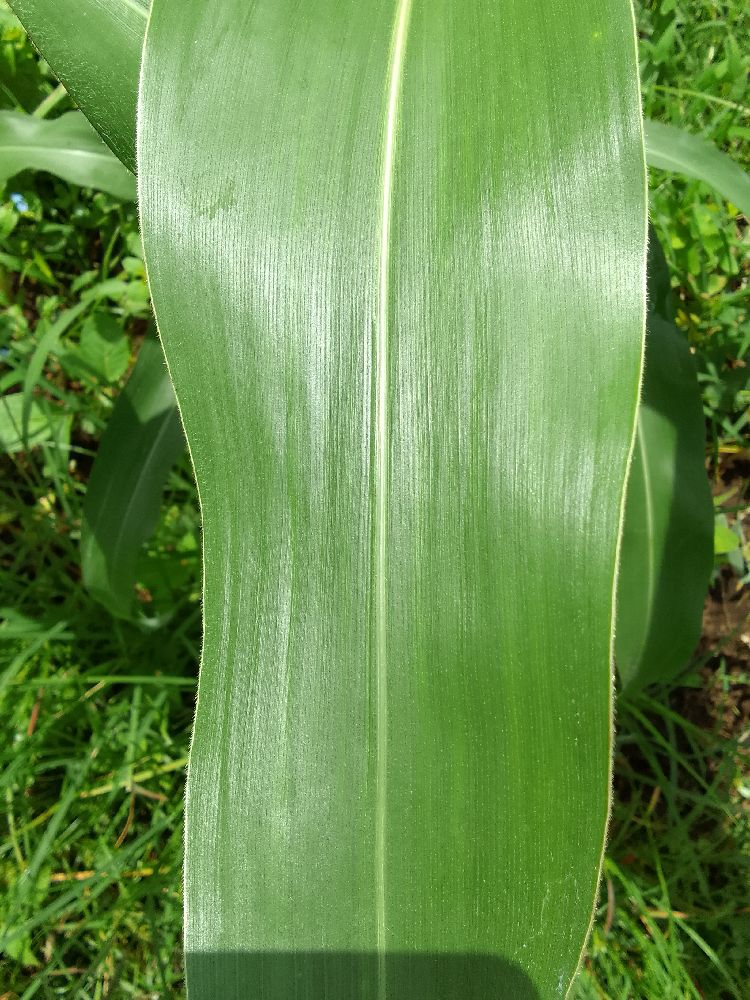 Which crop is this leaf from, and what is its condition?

maize, healthy
